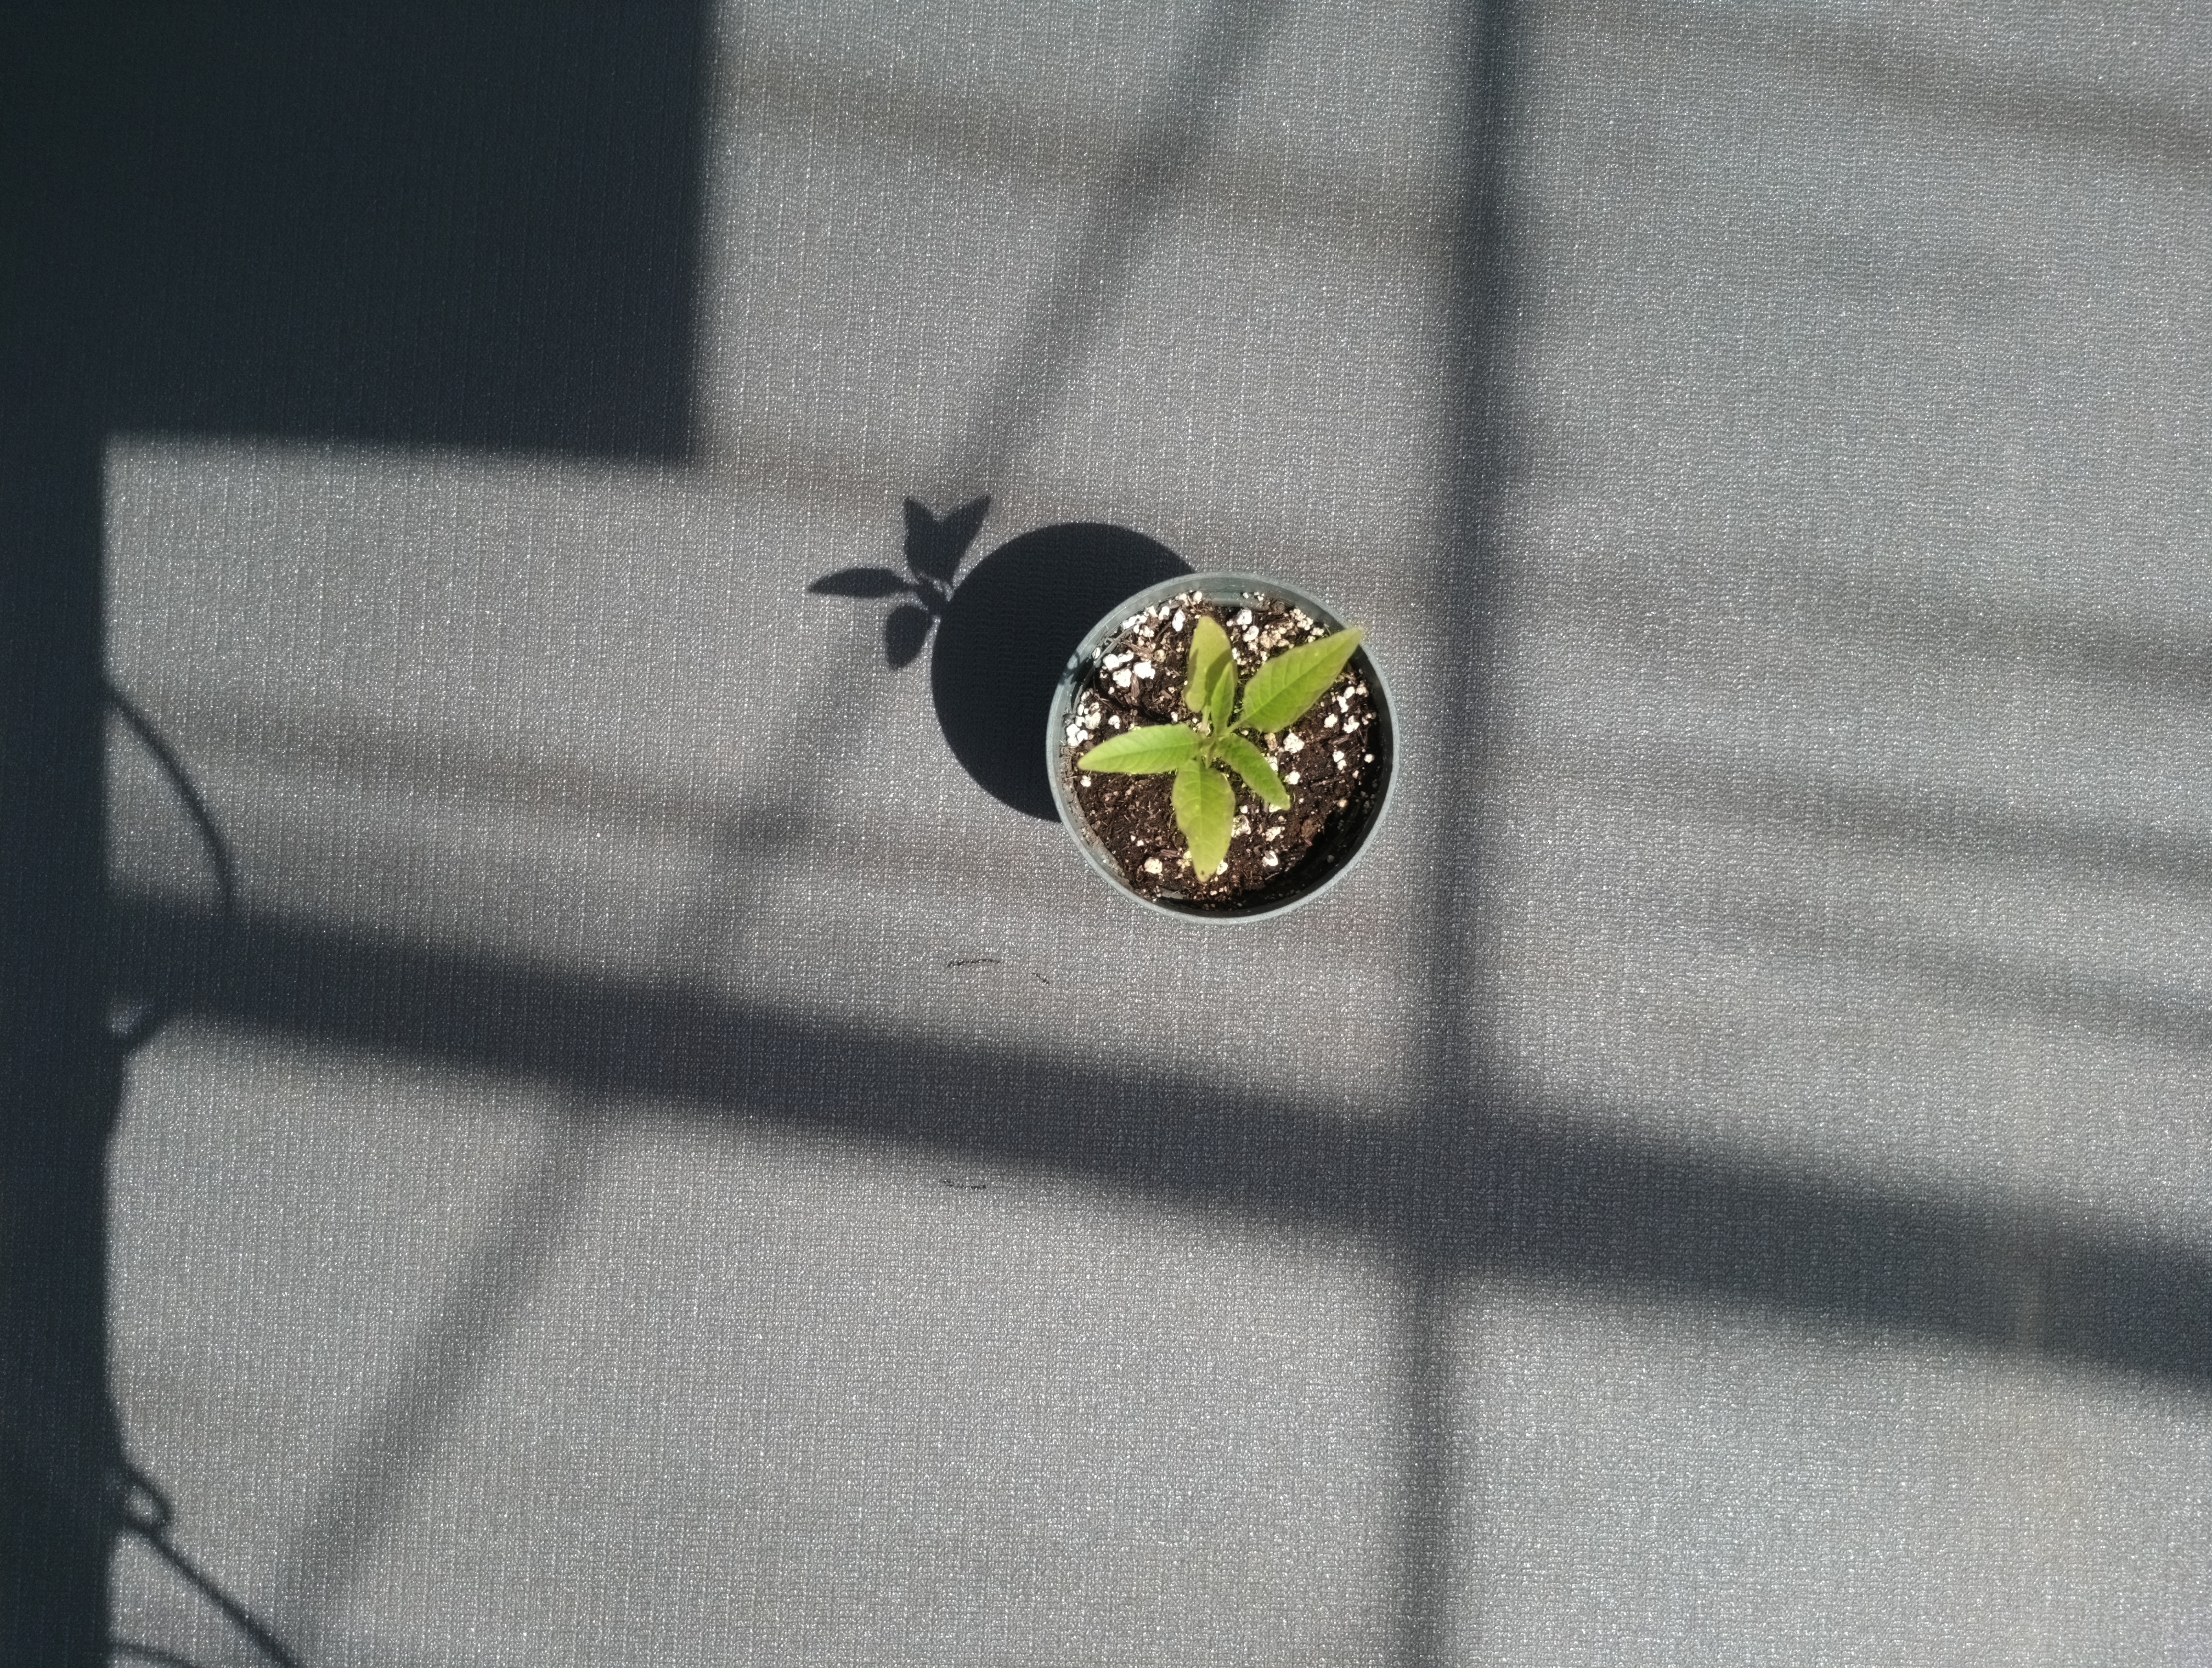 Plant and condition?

waterhemp, chlorosis only
